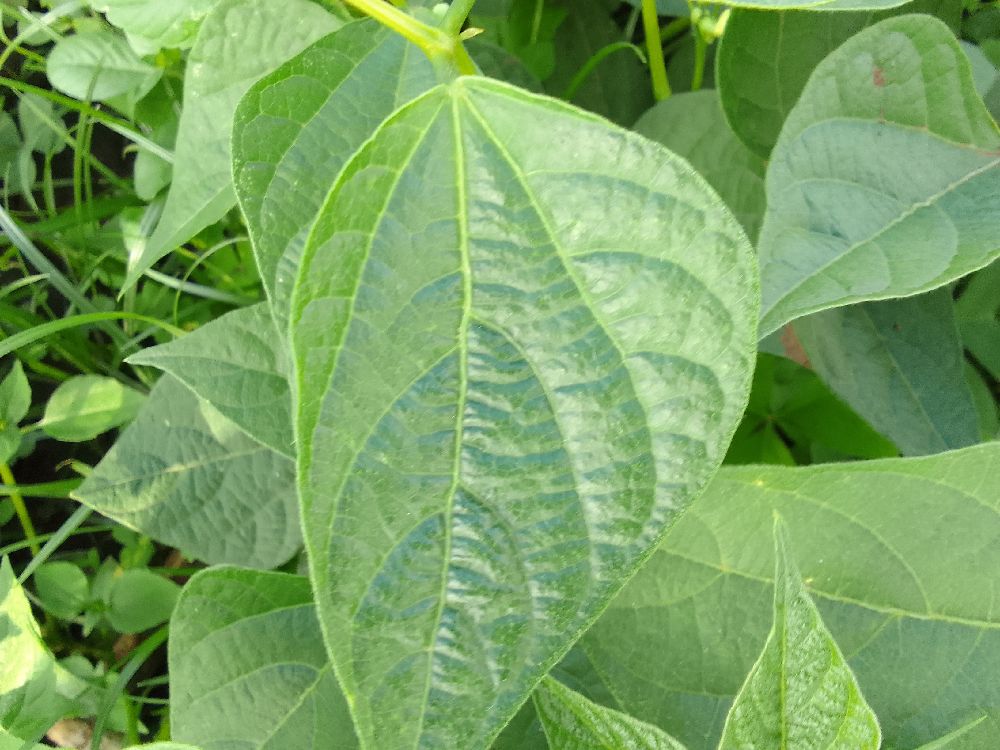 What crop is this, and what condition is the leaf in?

common bean, healthy
